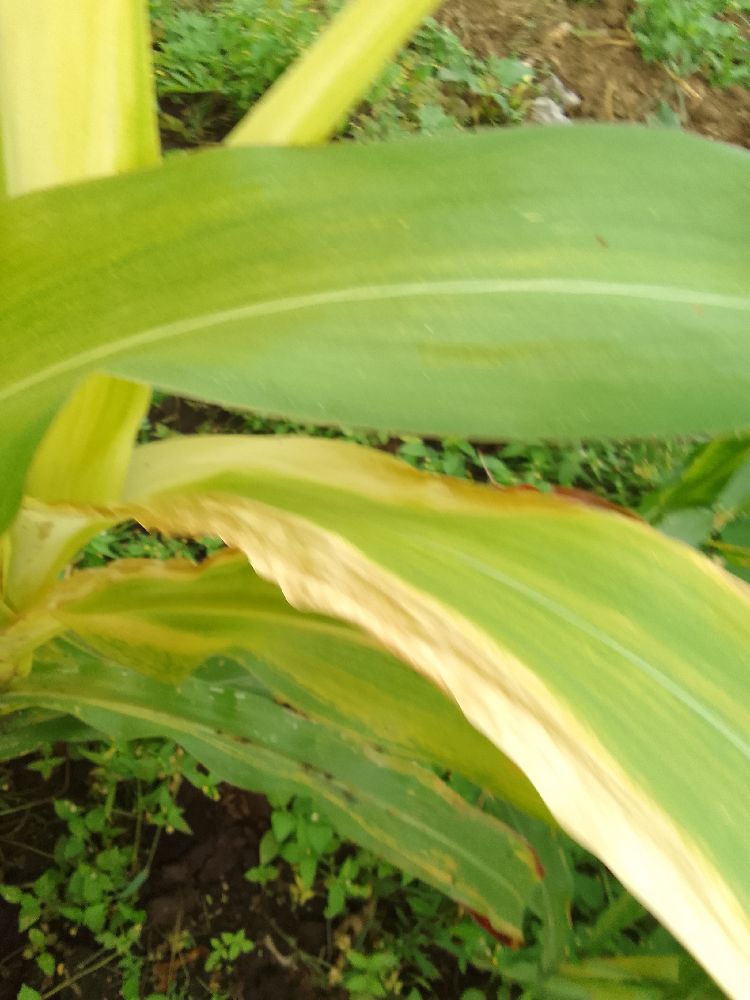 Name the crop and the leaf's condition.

maize, maize lethal necrosis
